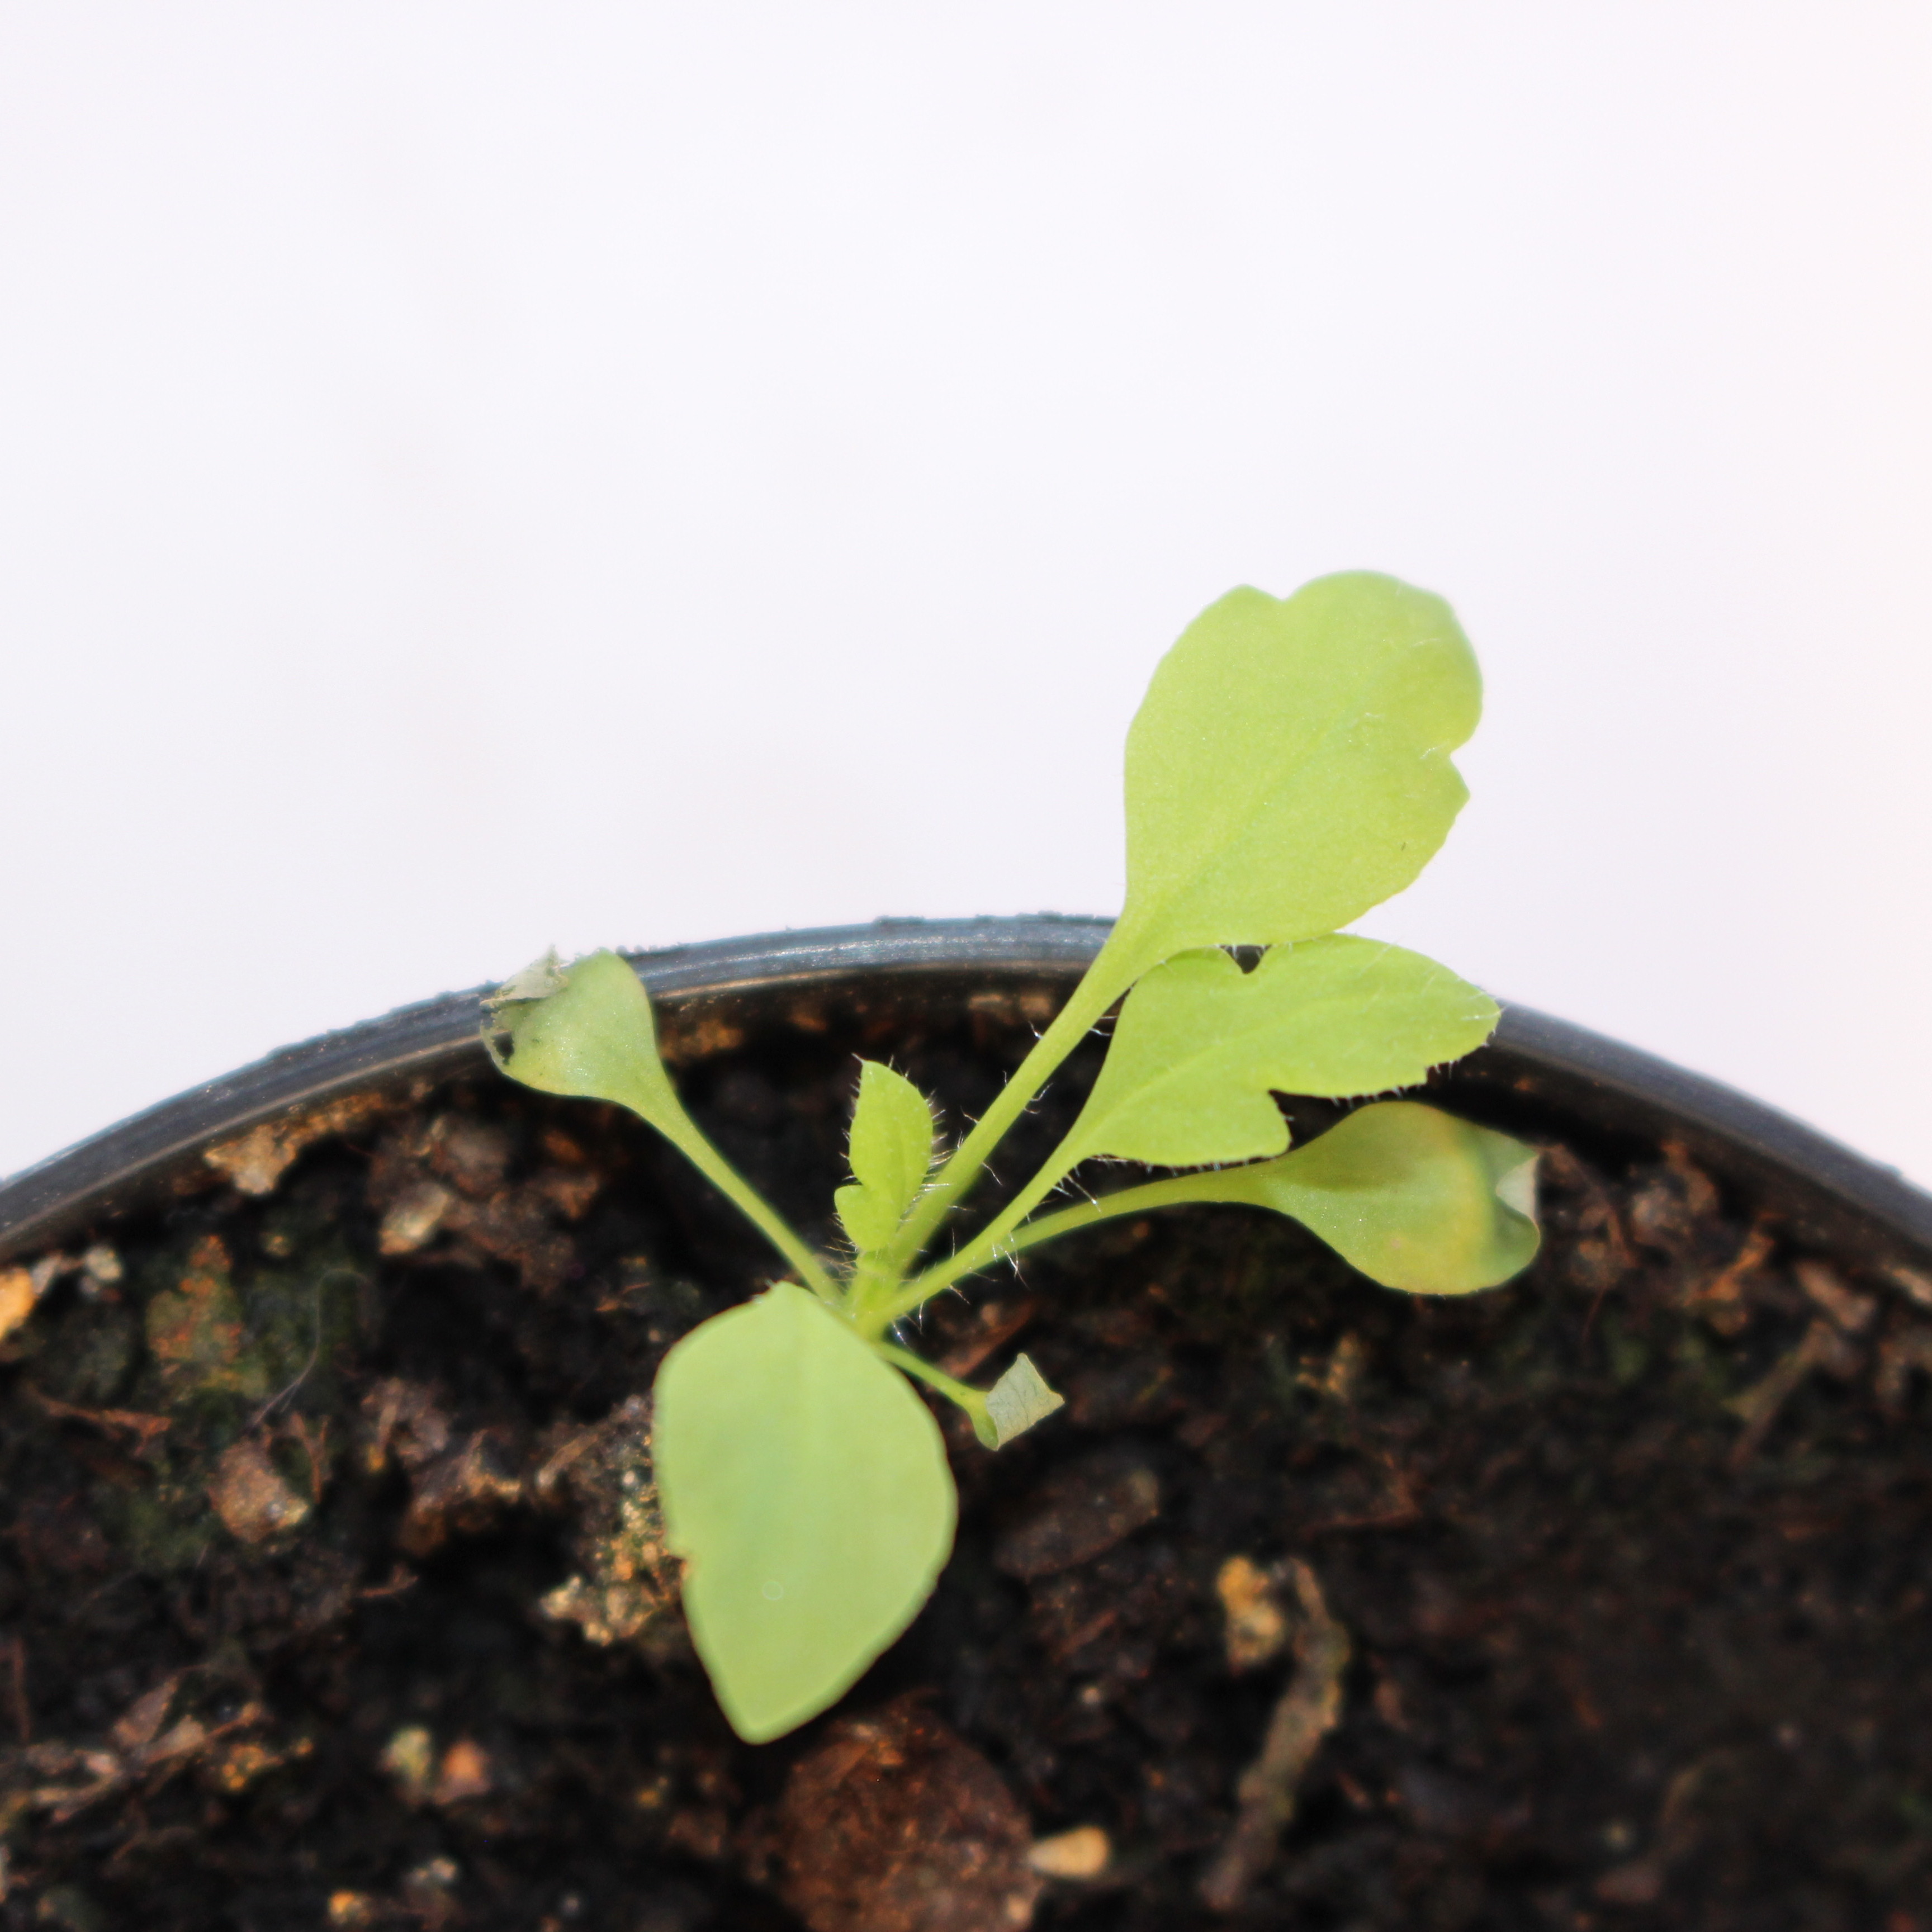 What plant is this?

Papaver rhoeas
